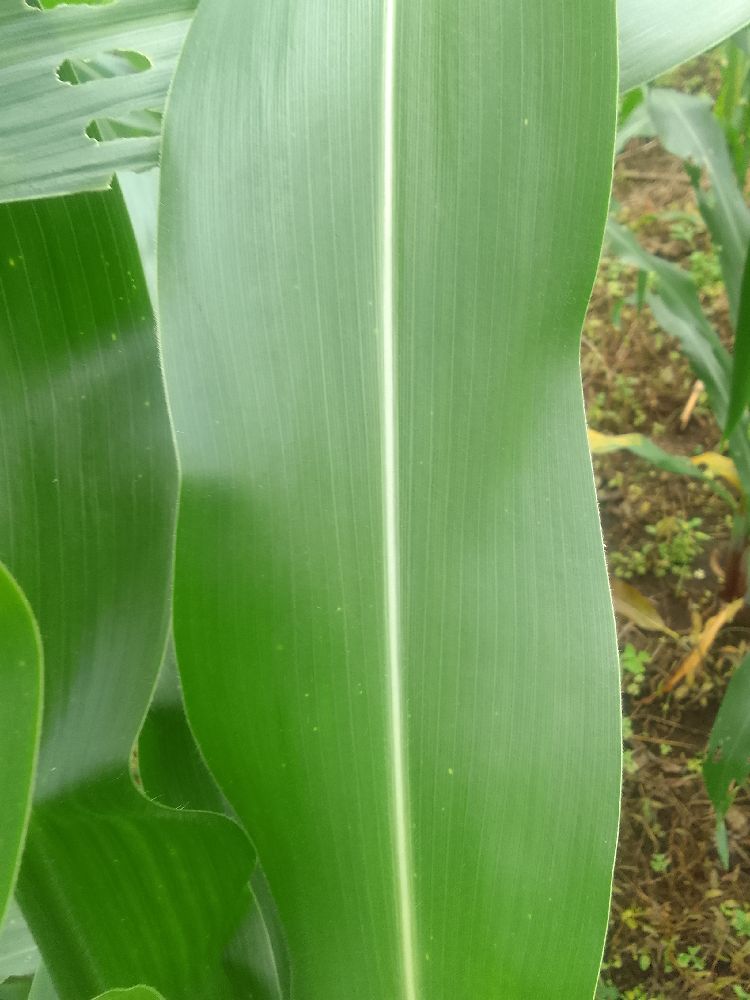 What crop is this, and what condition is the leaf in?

maize, healthy
